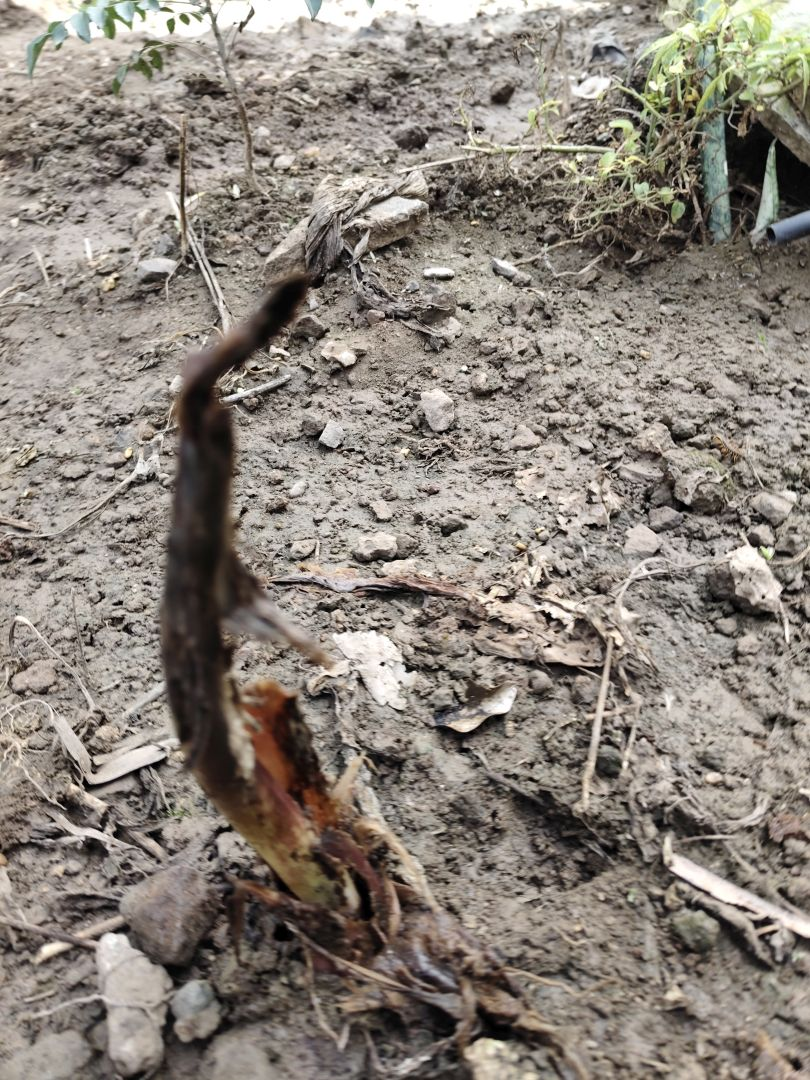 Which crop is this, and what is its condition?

taro, root rot
